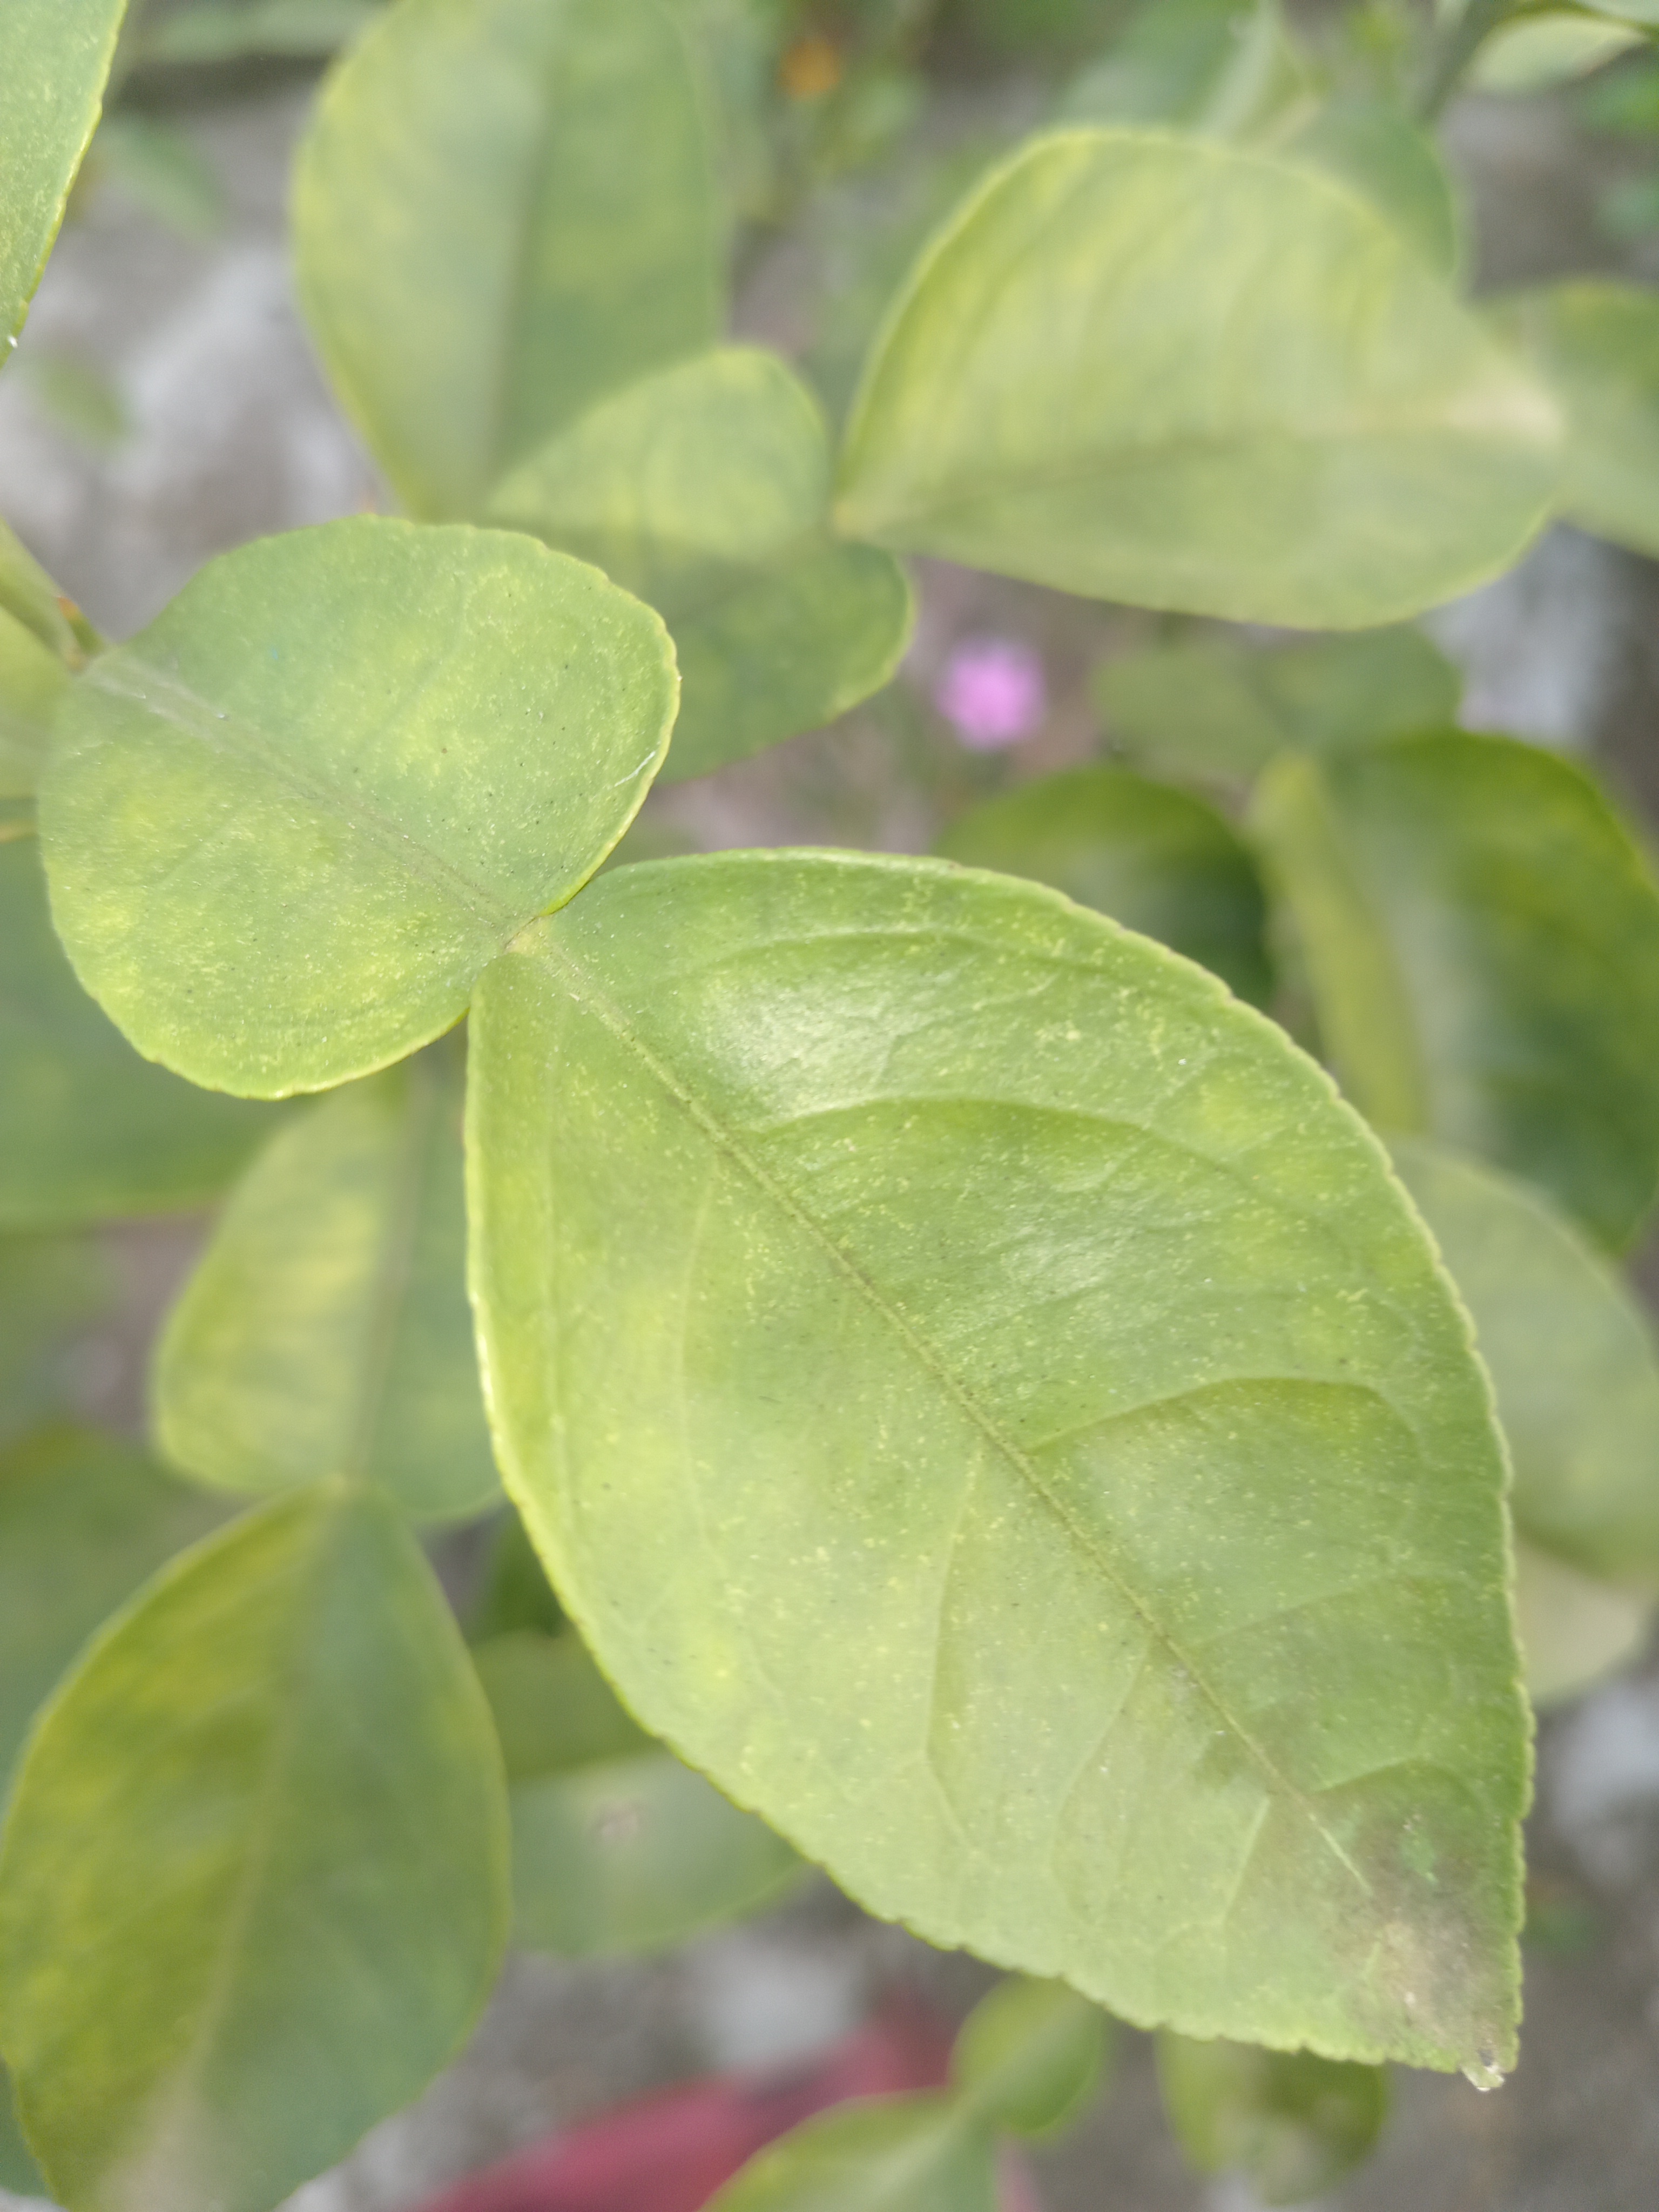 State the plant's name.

lemon
